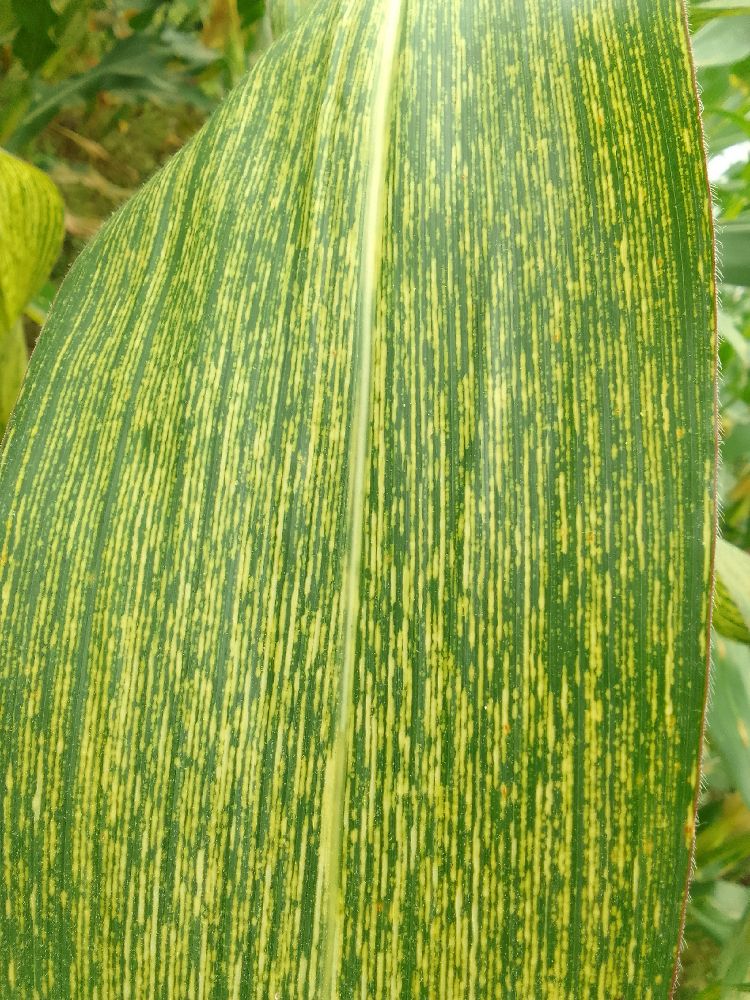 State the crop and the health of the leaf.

maize, maize streak virus
